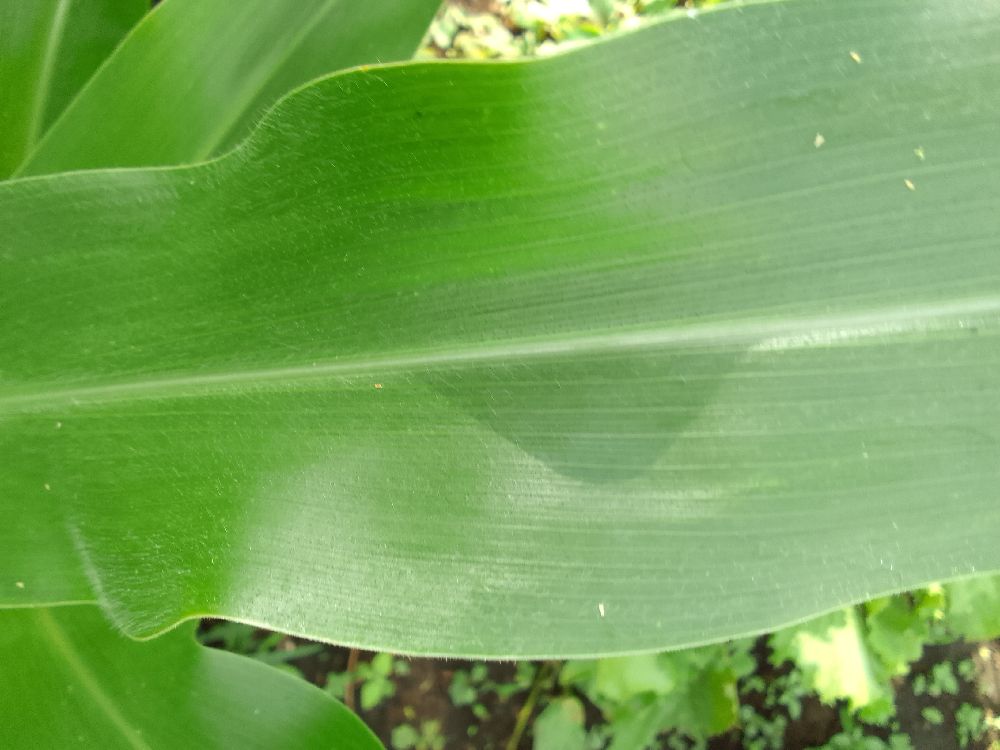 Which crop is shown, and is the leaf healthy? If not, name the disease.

maize, healthy
